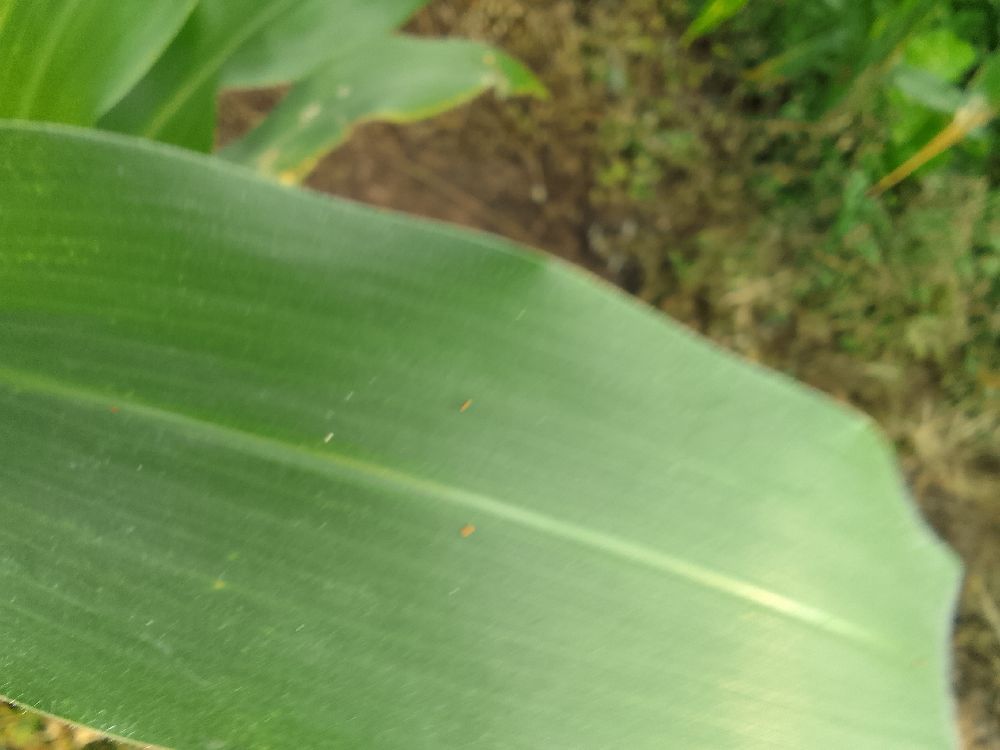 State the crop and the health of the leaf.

maize, healthy
